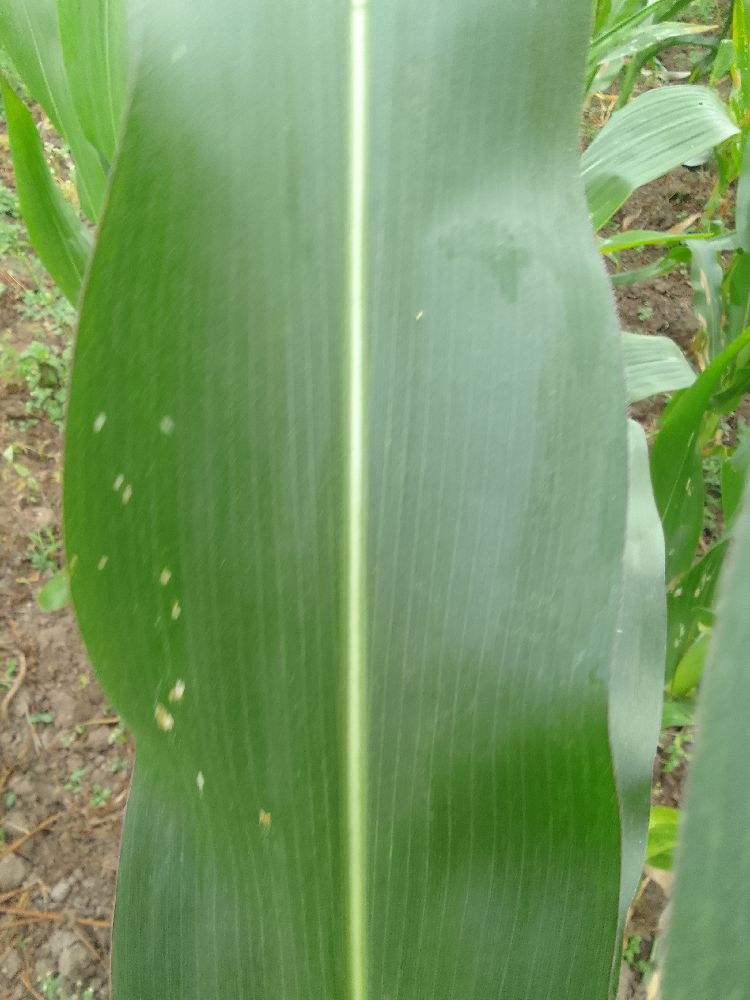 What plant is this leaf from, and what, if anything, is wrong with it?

maize, healthy
